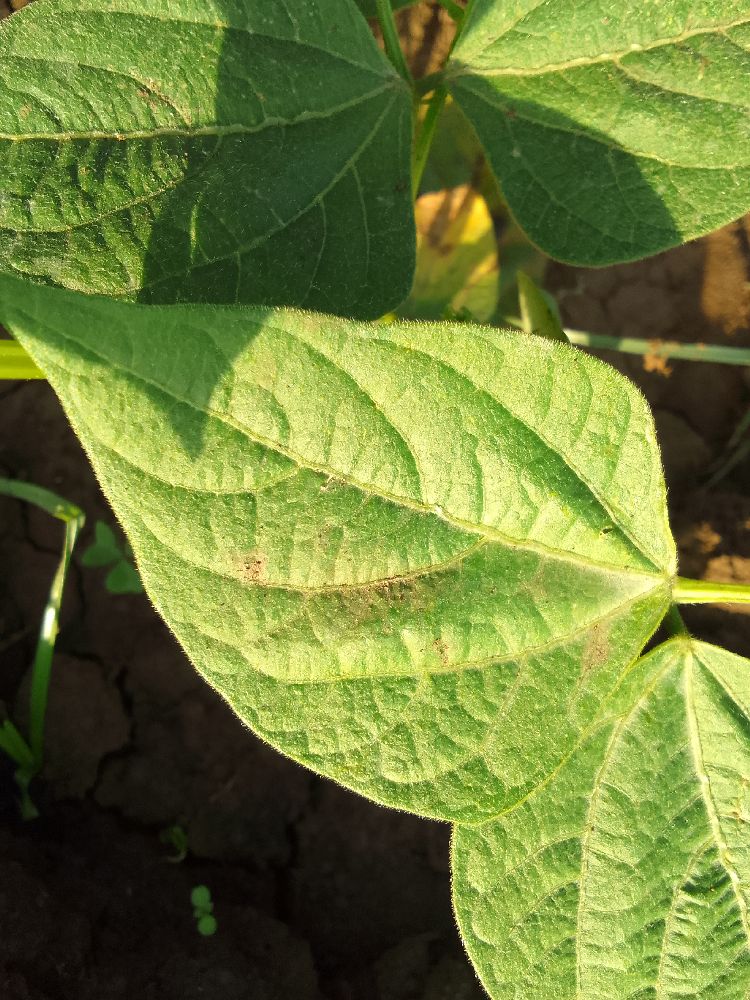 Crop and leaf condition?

common bean, healthy
